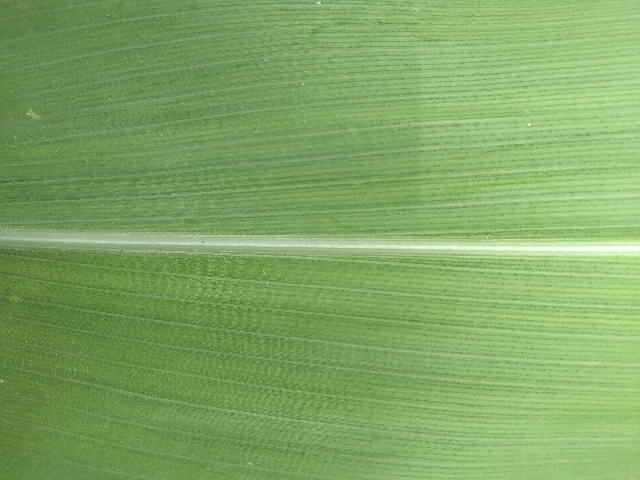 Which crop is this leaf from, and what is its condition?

maize, healthy
